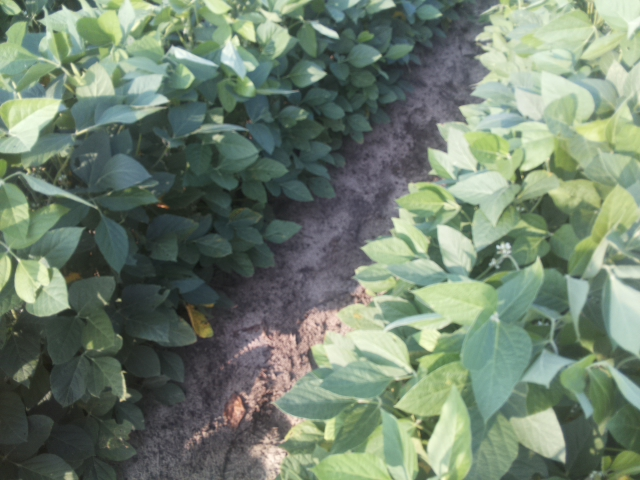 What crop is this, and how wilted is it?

soybean, leaflets folding inward at secondary pulvinus with no turgor loss in leaflets or petioles
